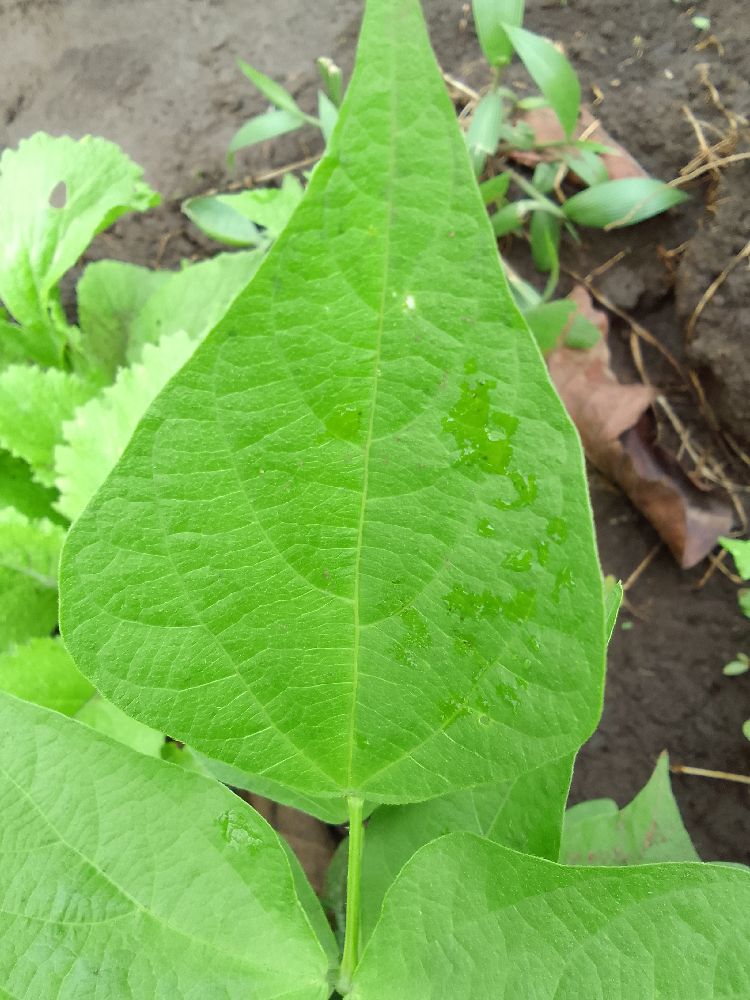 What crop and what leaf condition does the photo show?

common bean, healthy
